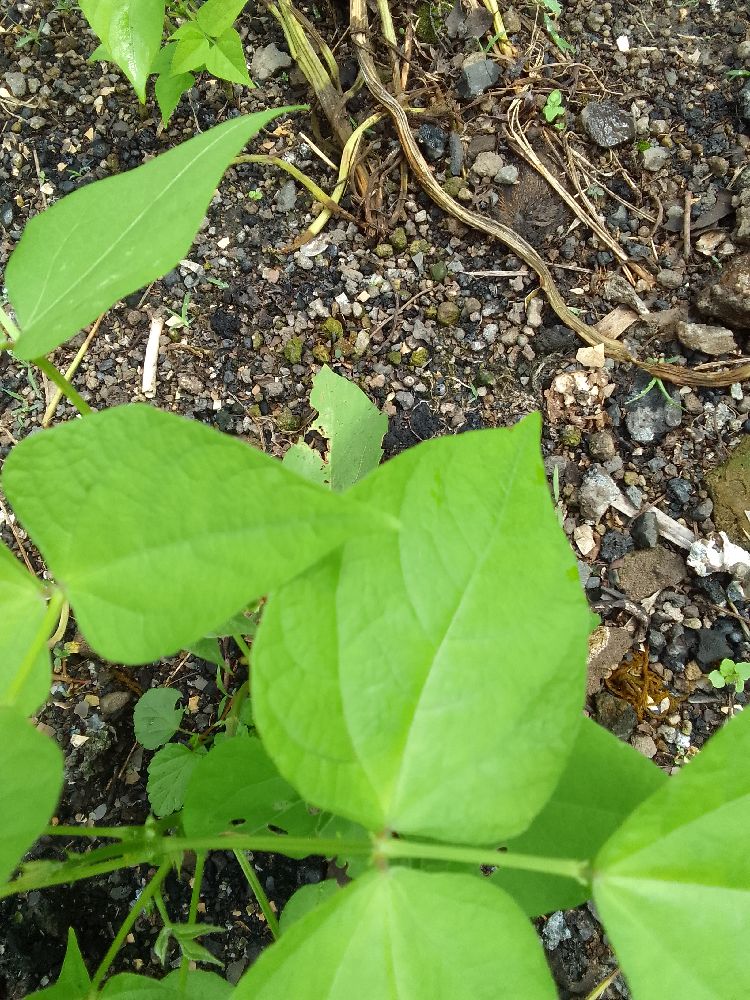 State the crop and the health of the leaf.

common bean, healthy
